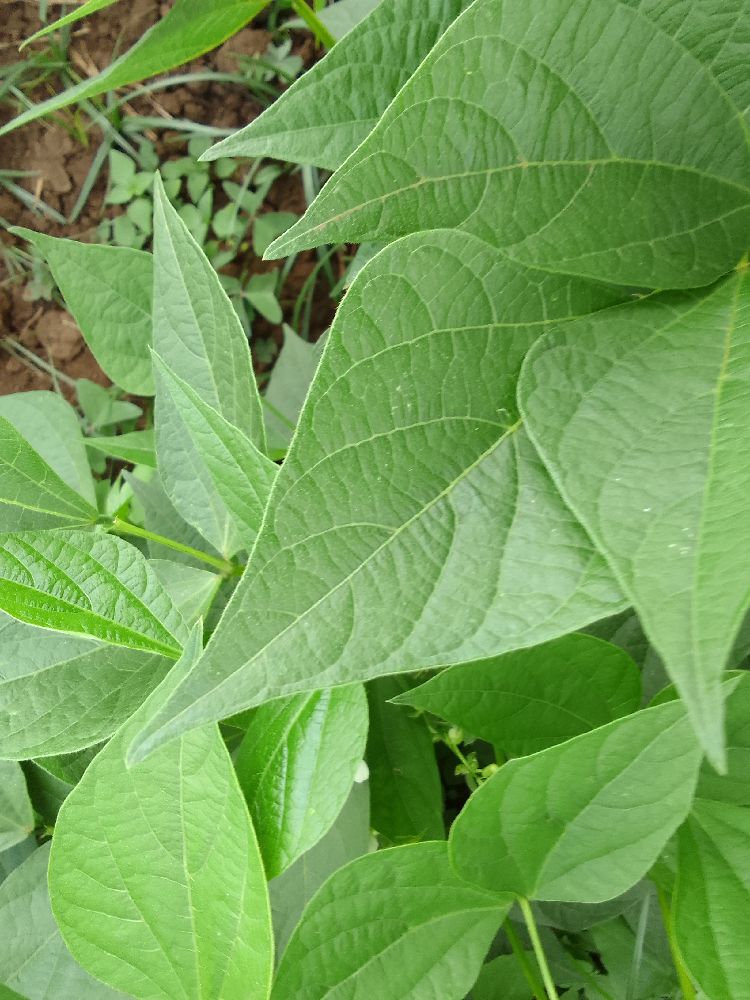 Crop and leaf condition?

common bean, healthy
